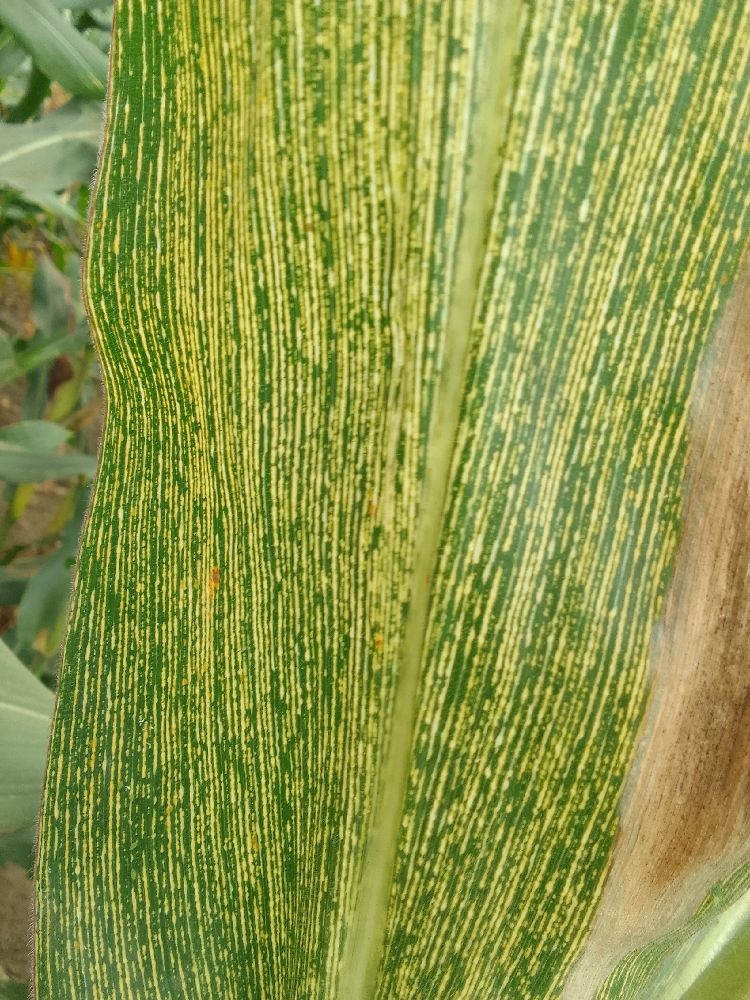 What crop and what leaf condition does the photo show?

maize, maize streak virus
